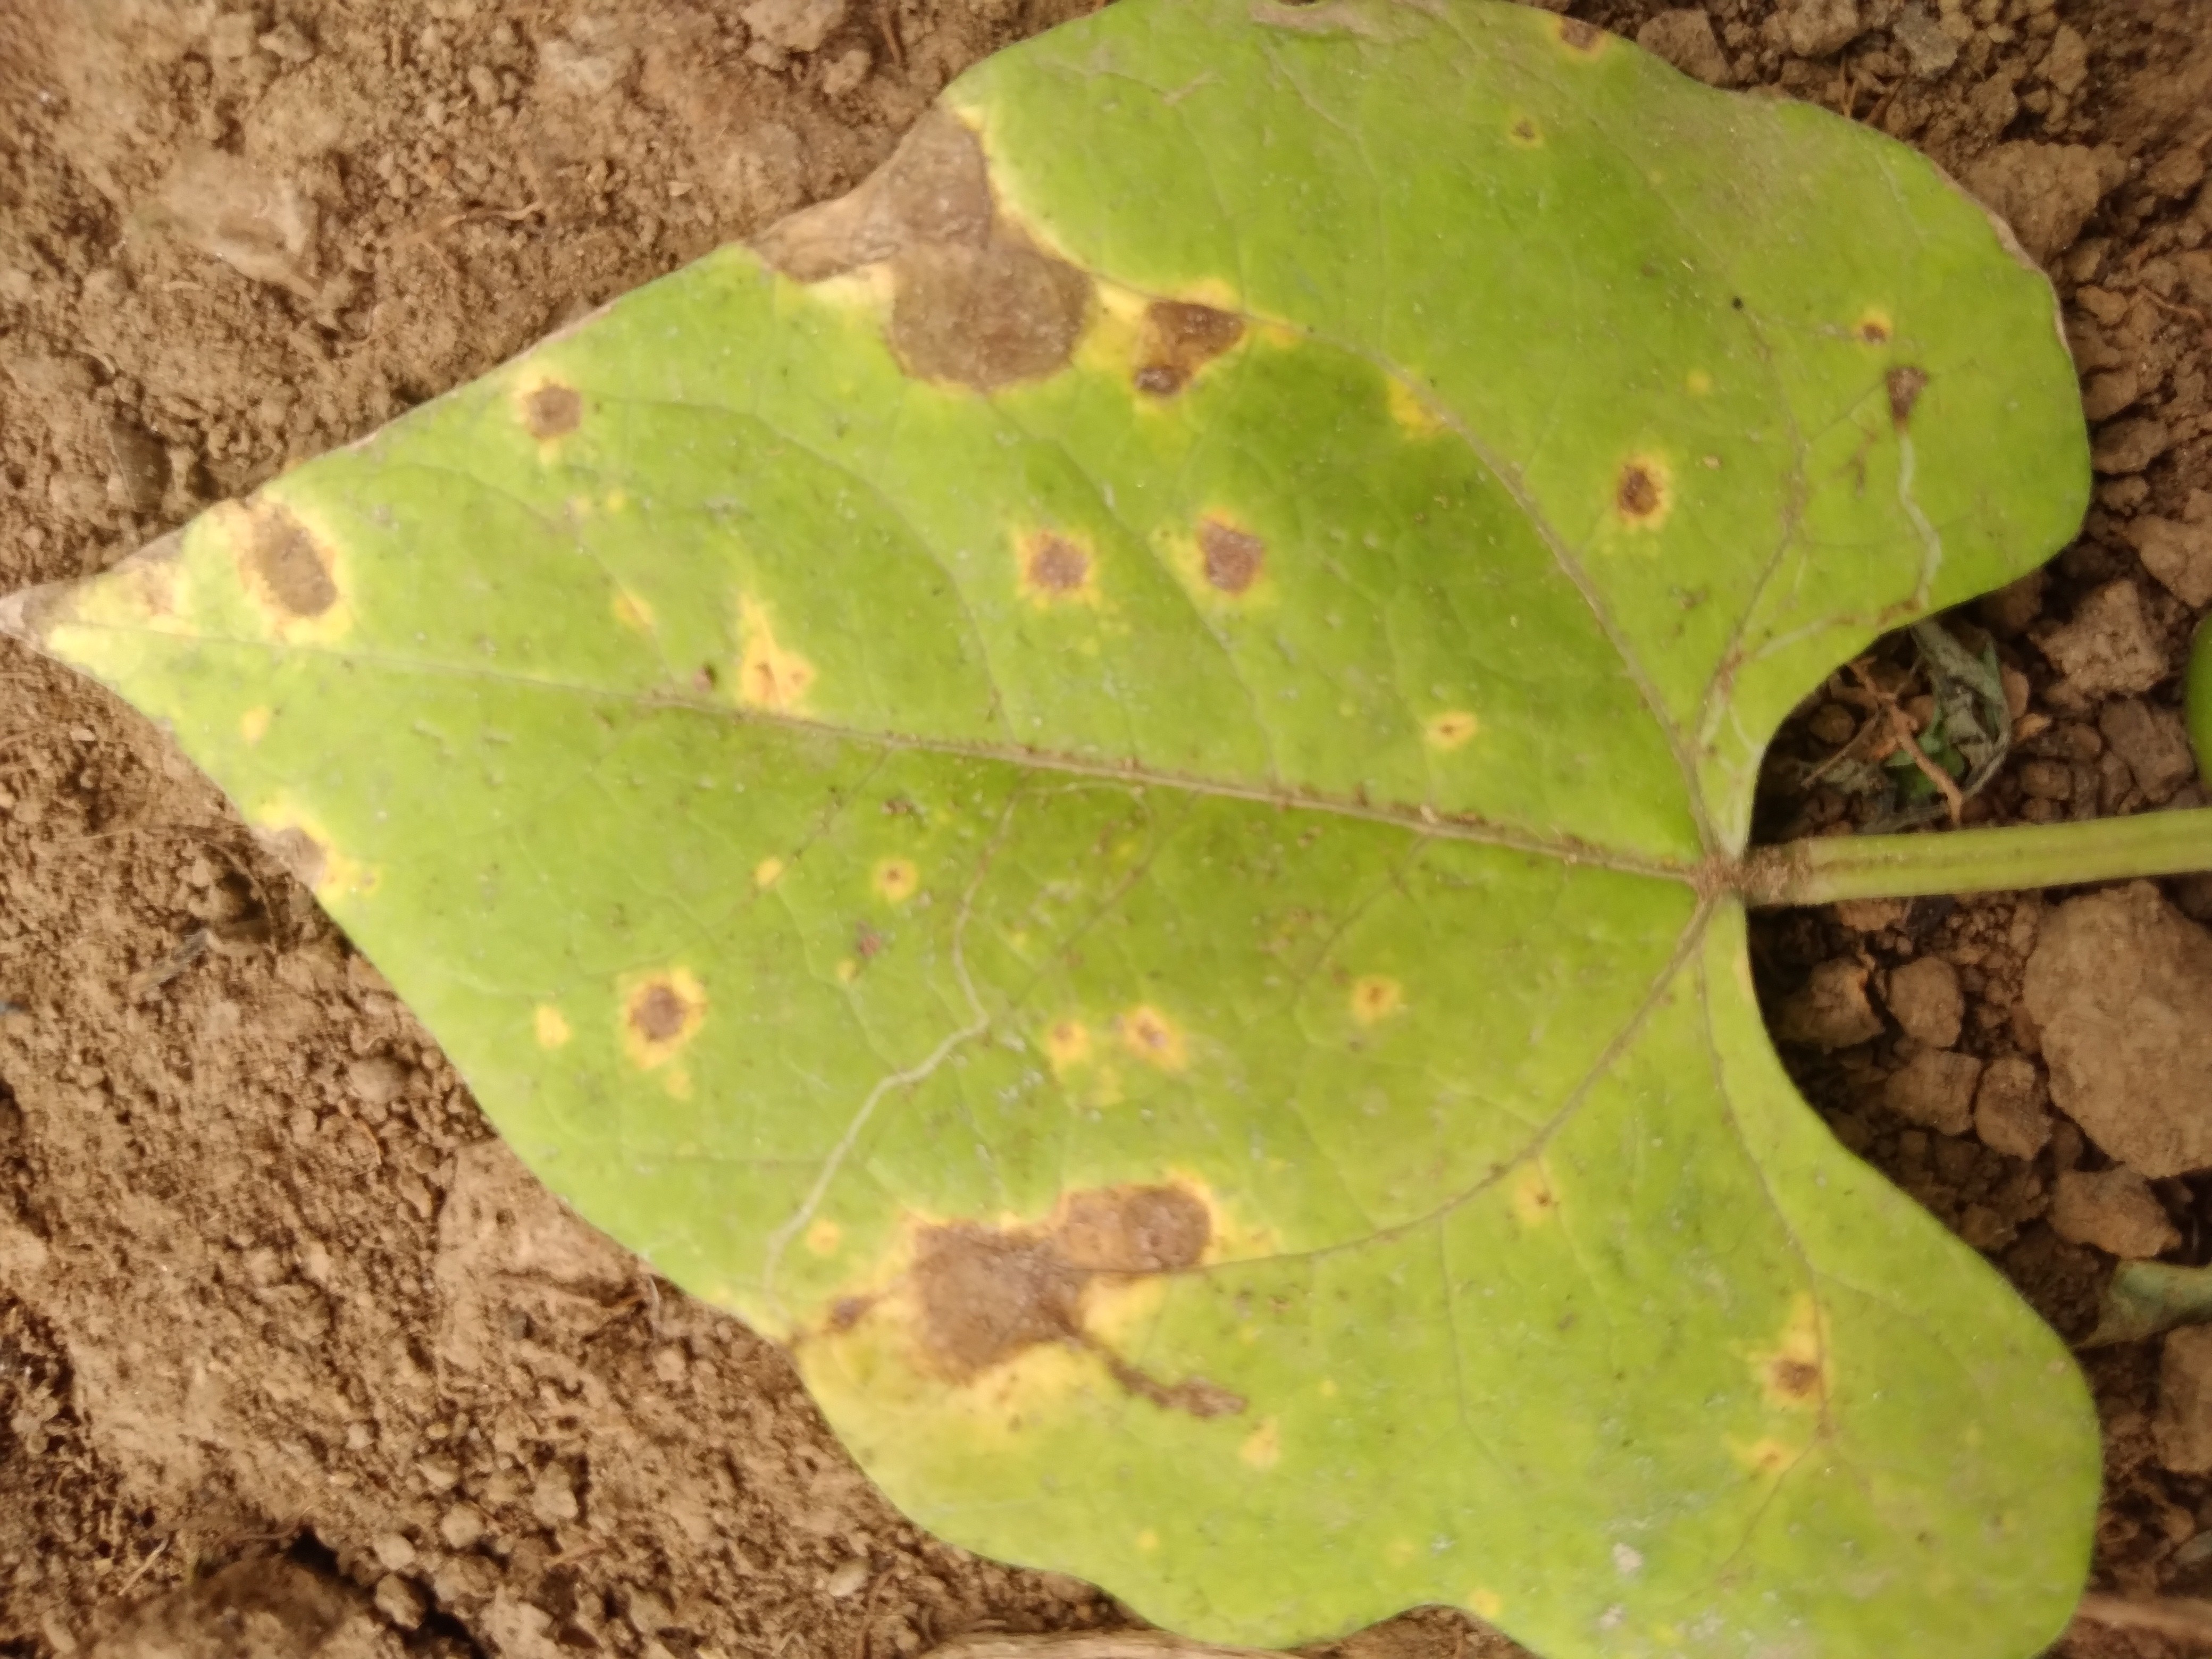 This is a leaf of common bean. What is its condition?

rust
